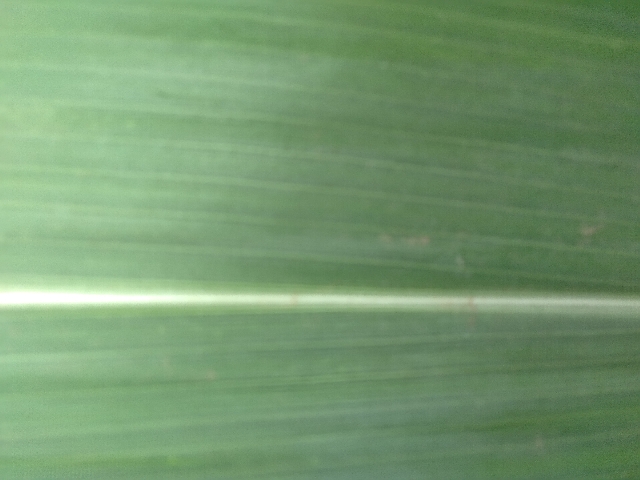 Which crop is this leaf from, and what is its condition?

maize, healthy
